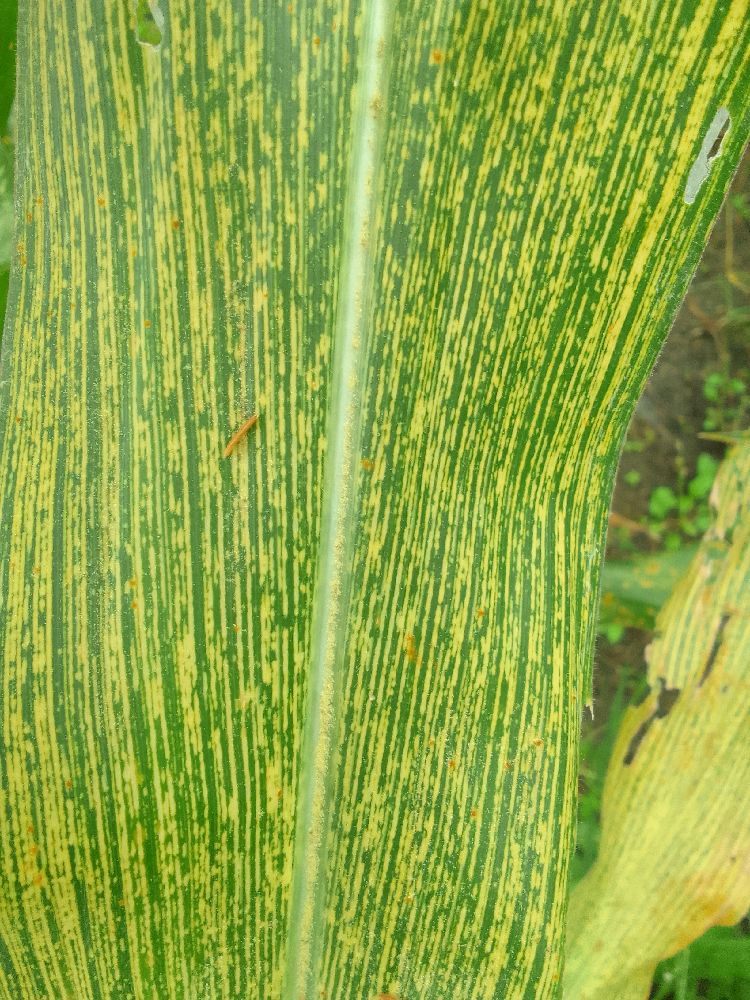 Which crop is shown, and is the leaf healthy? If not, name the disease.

maize, maize streak virus
